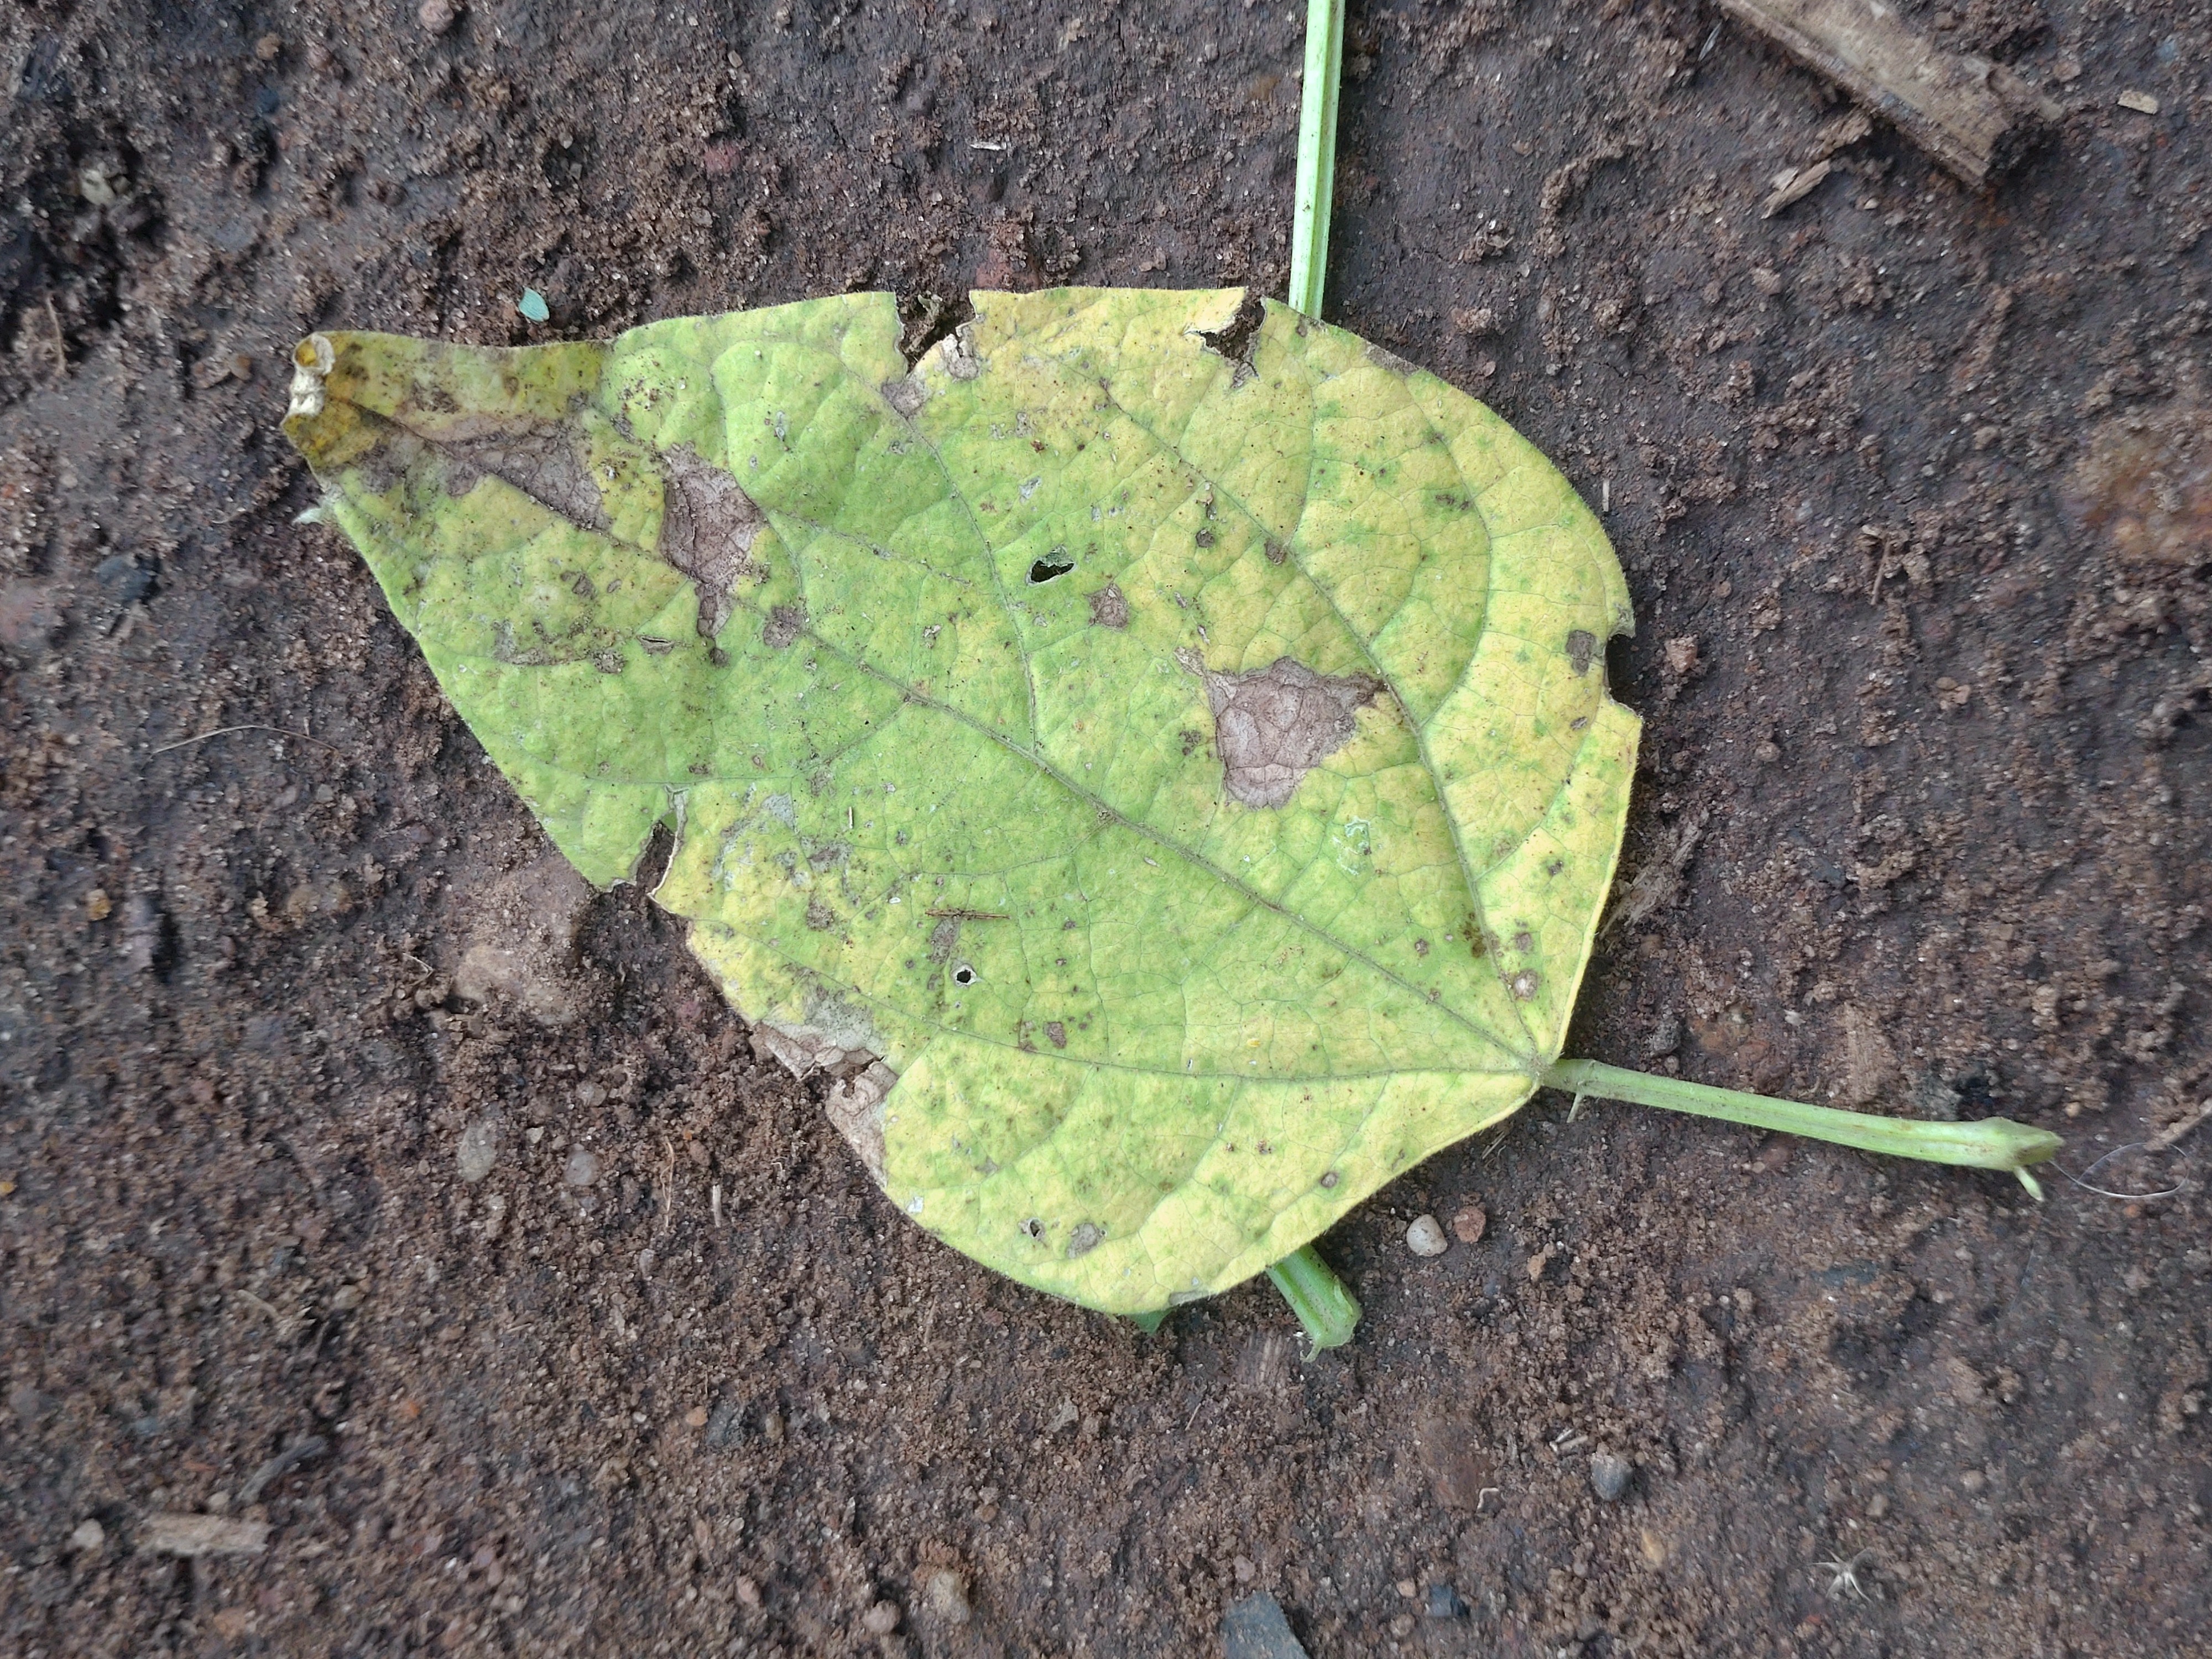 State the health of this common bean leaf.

anthracnose
